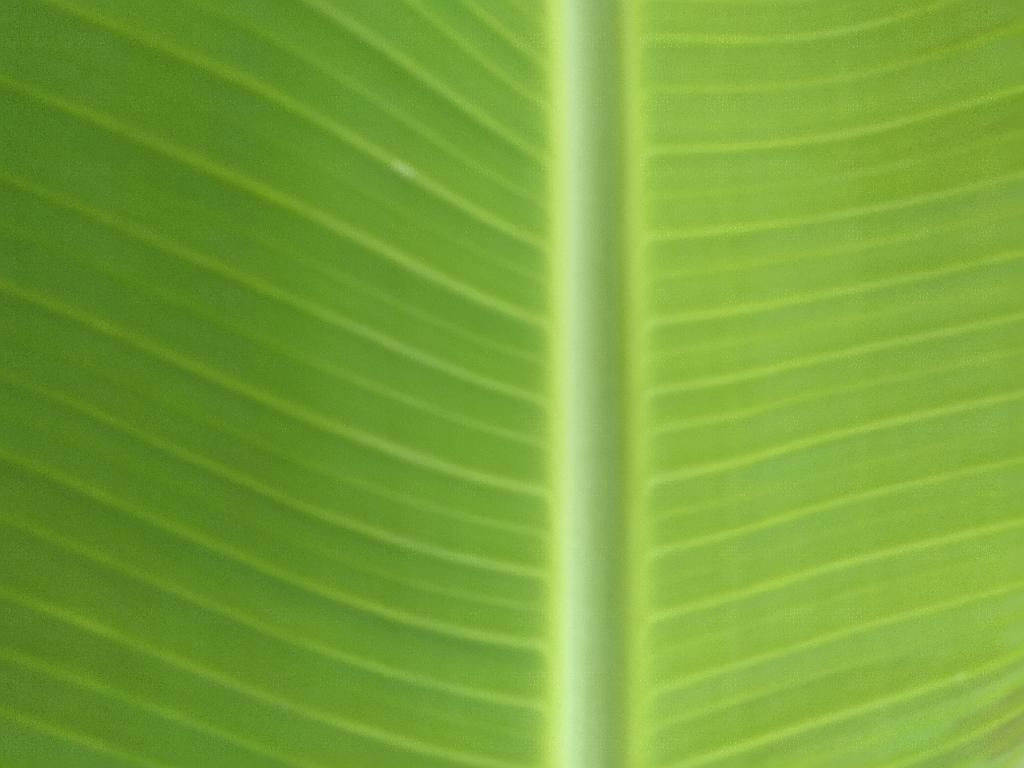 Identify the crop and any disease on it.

banana, healthy
